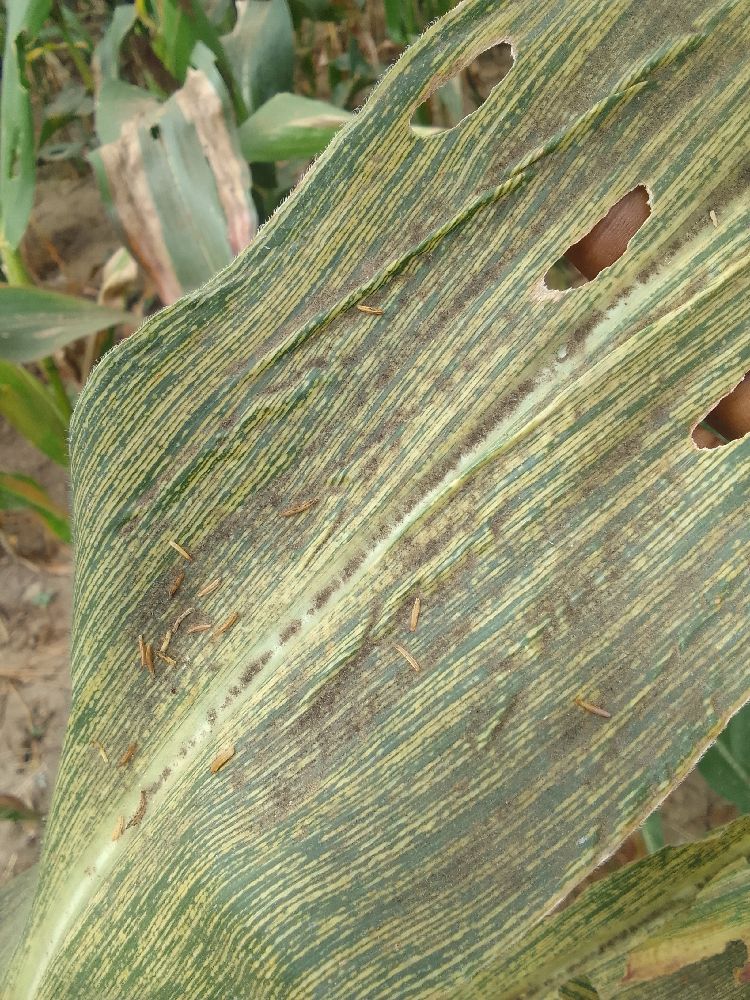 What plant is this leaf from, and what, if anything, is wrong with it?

maize, maize streak virus
